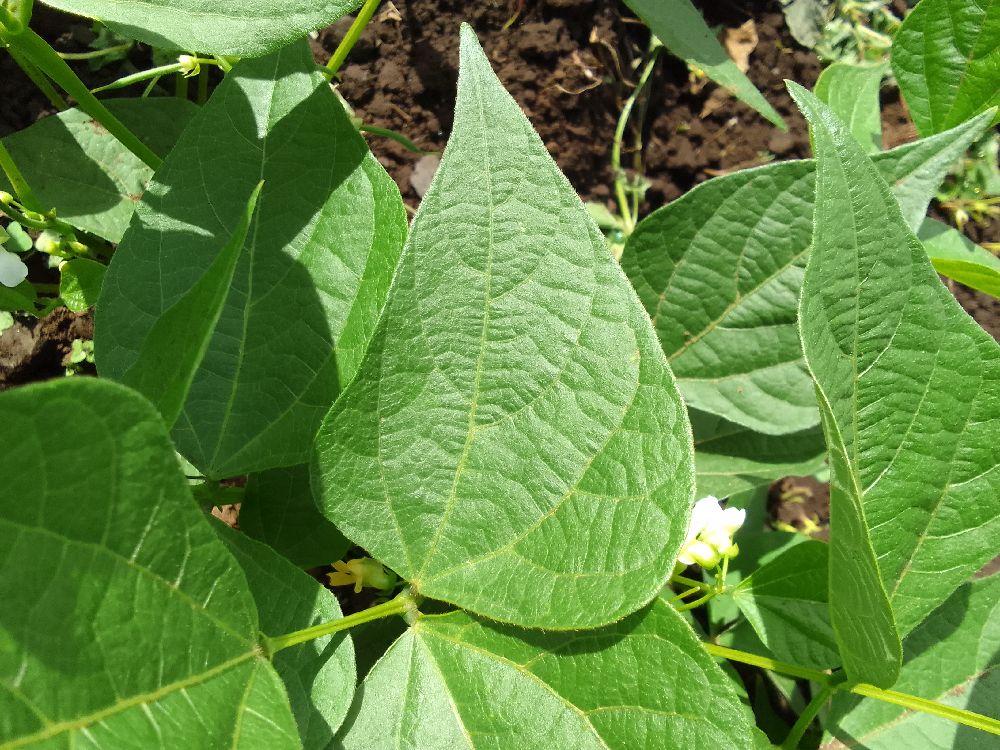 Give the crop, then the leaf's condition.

common bean, healthy
